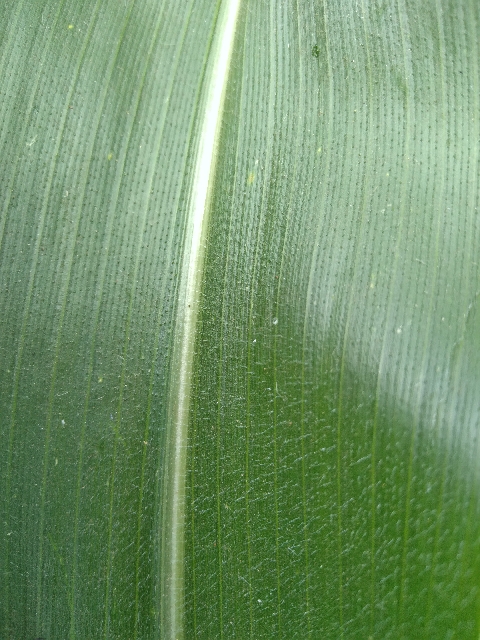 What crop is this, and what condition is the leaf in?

maize, healthy
